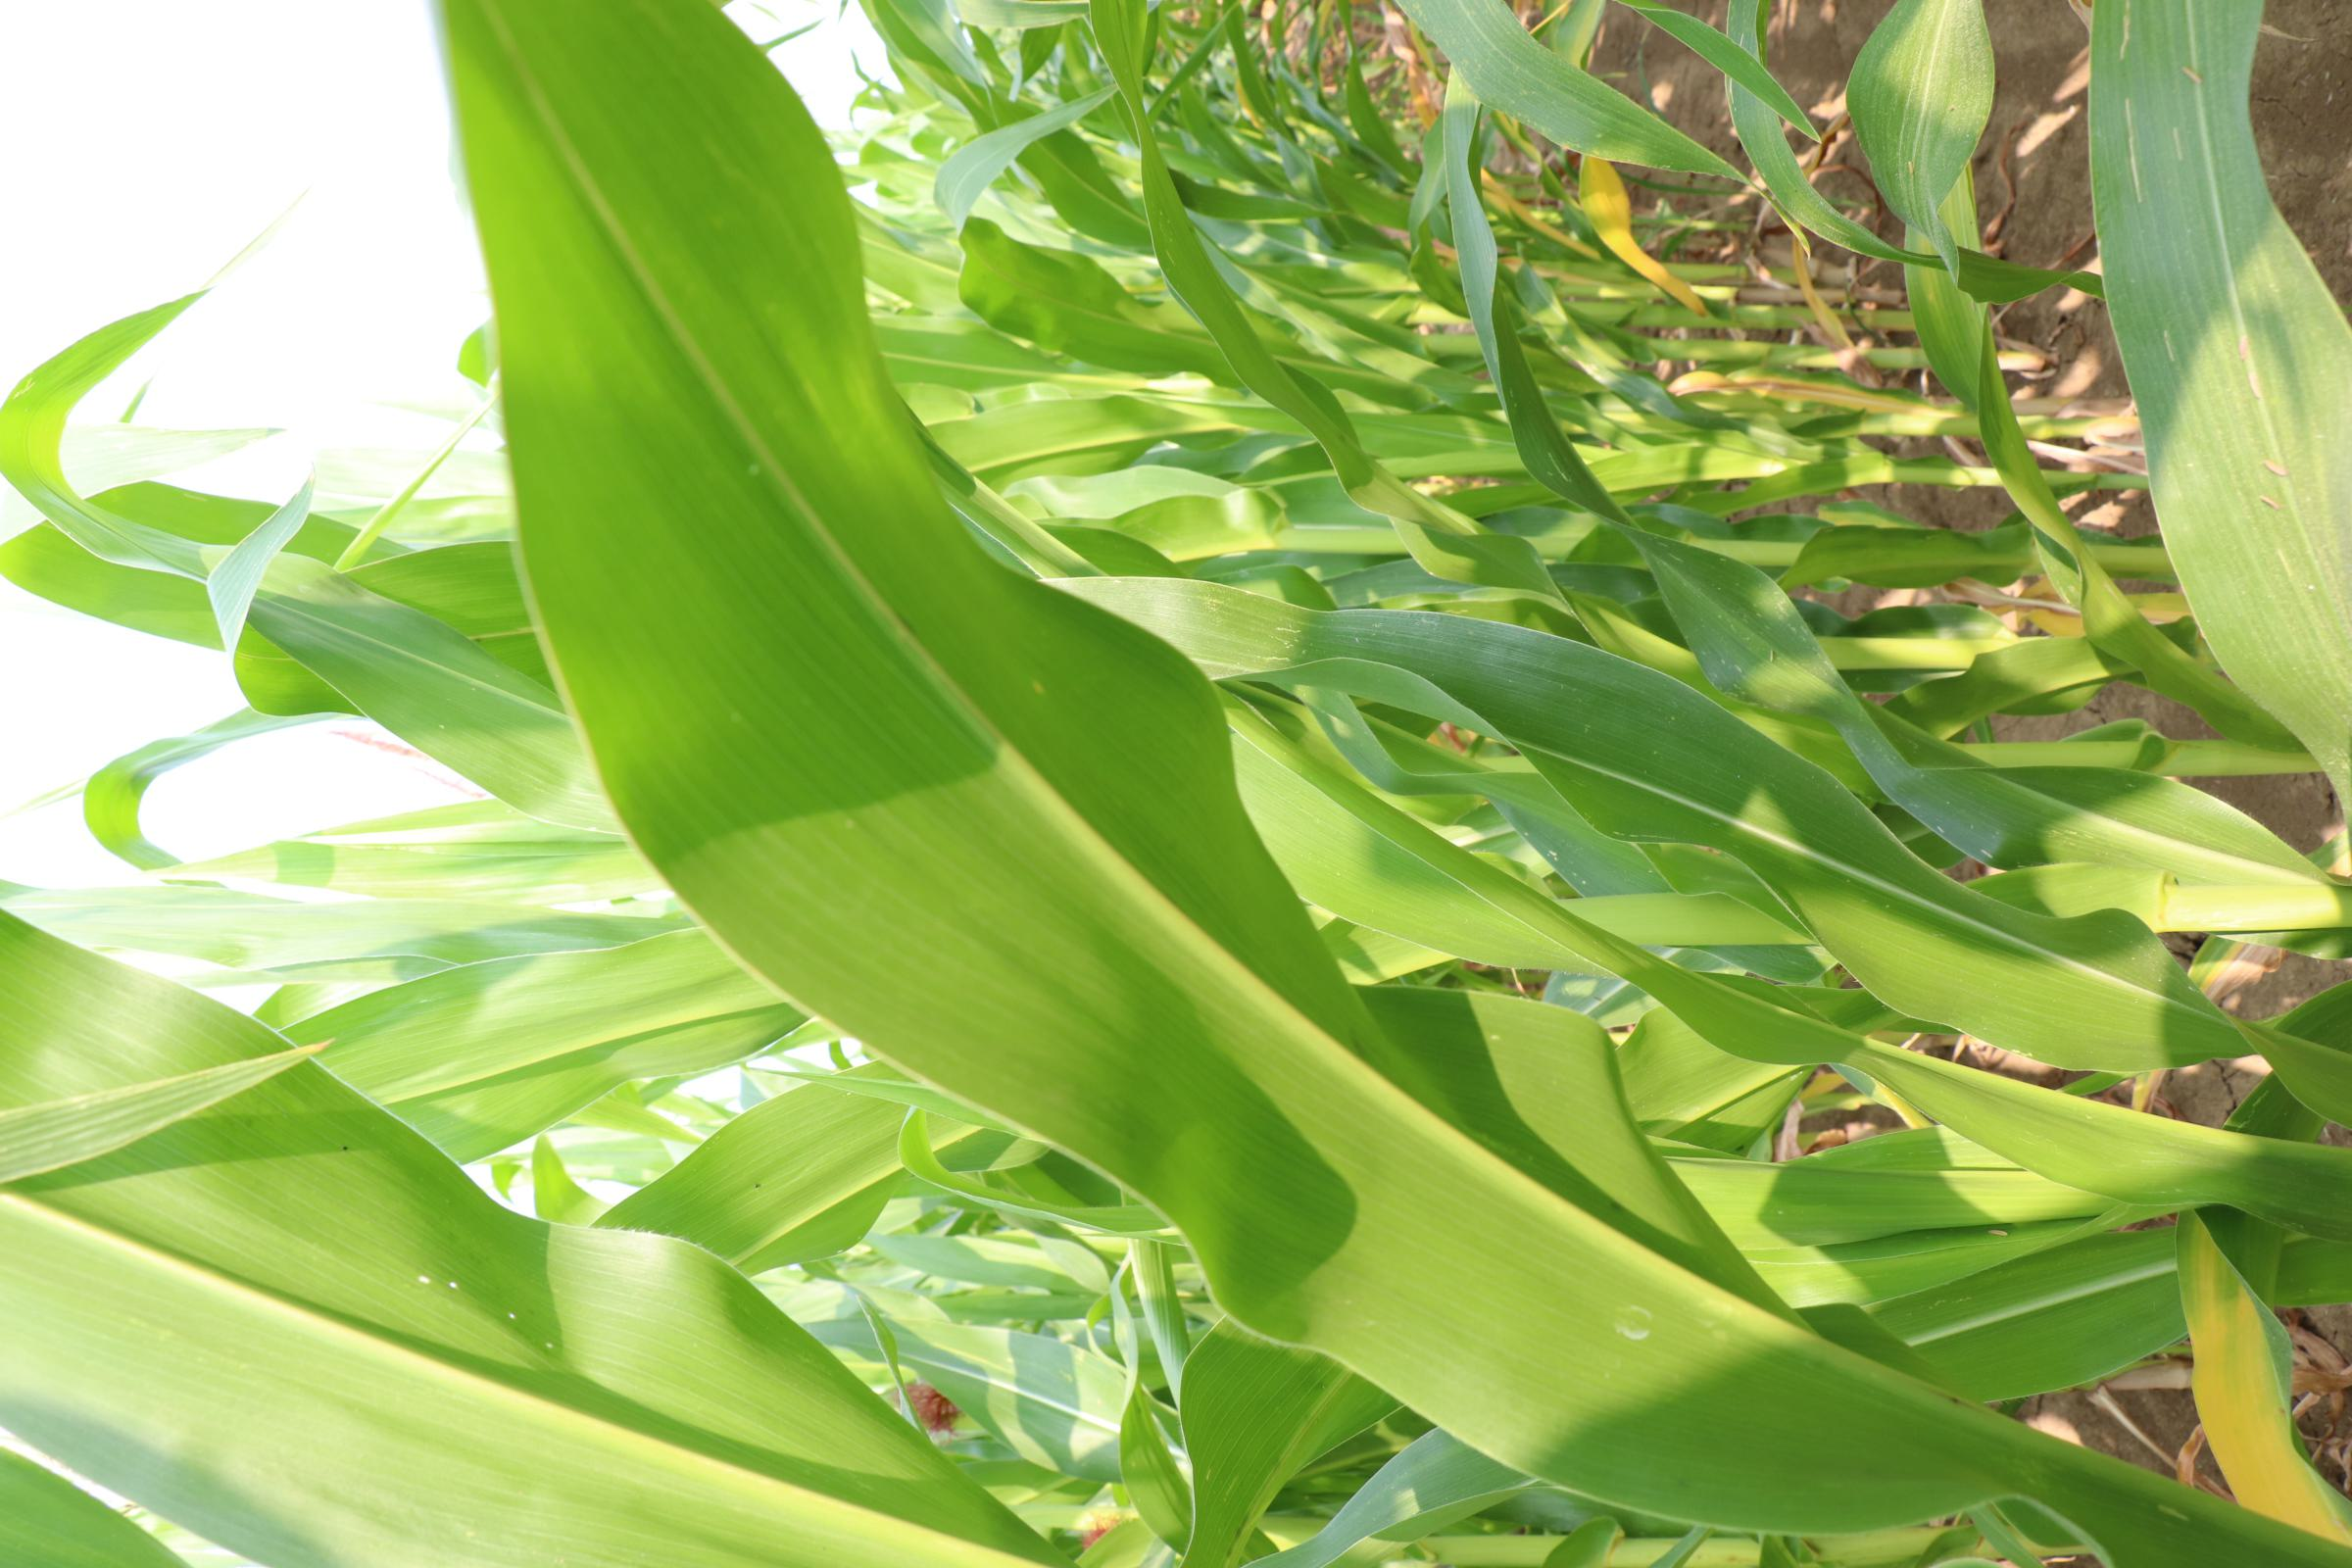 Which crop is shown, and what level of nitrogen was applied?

maize, no added nitrogen
